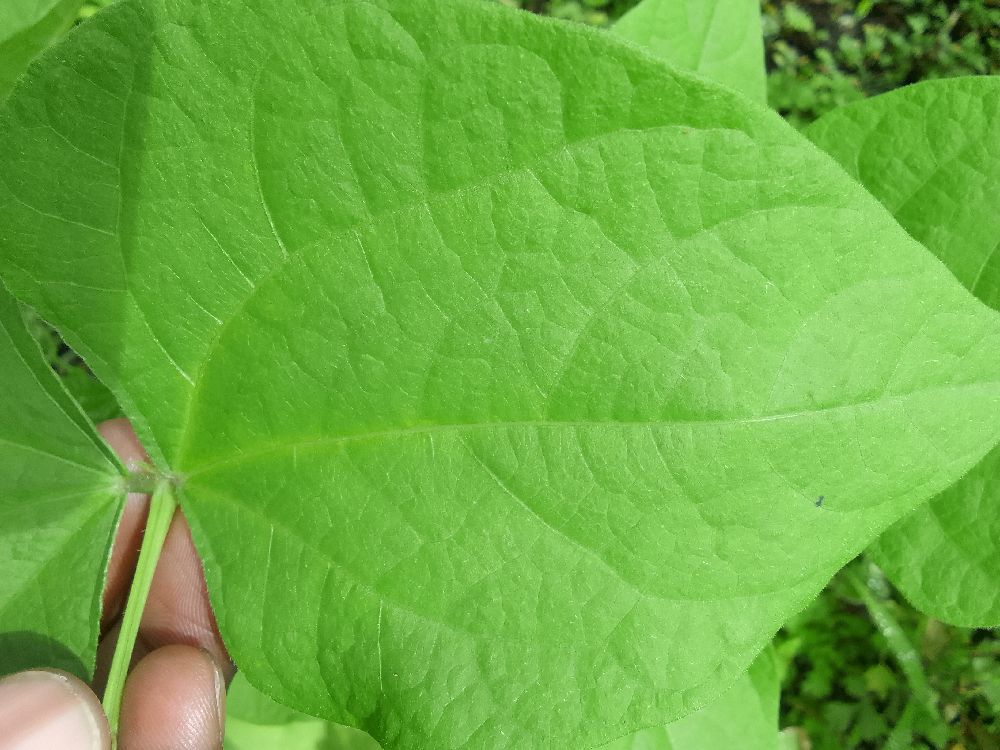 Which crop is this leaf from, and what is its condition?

common bean, healthy
